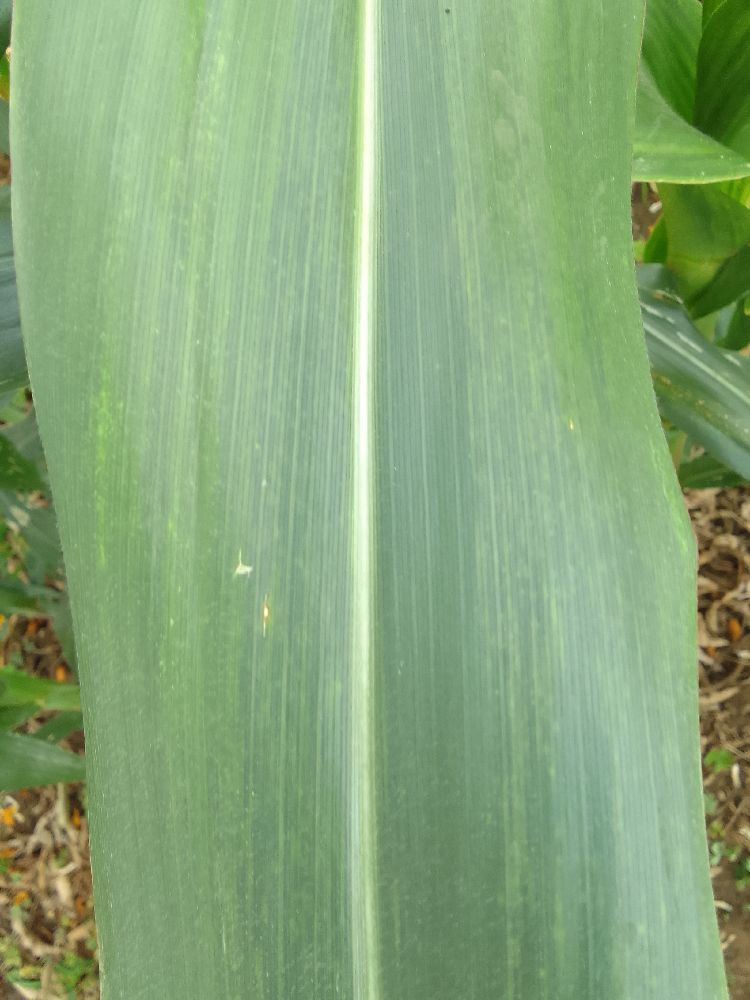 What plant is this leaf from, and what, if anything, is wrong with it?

maize, healthy
